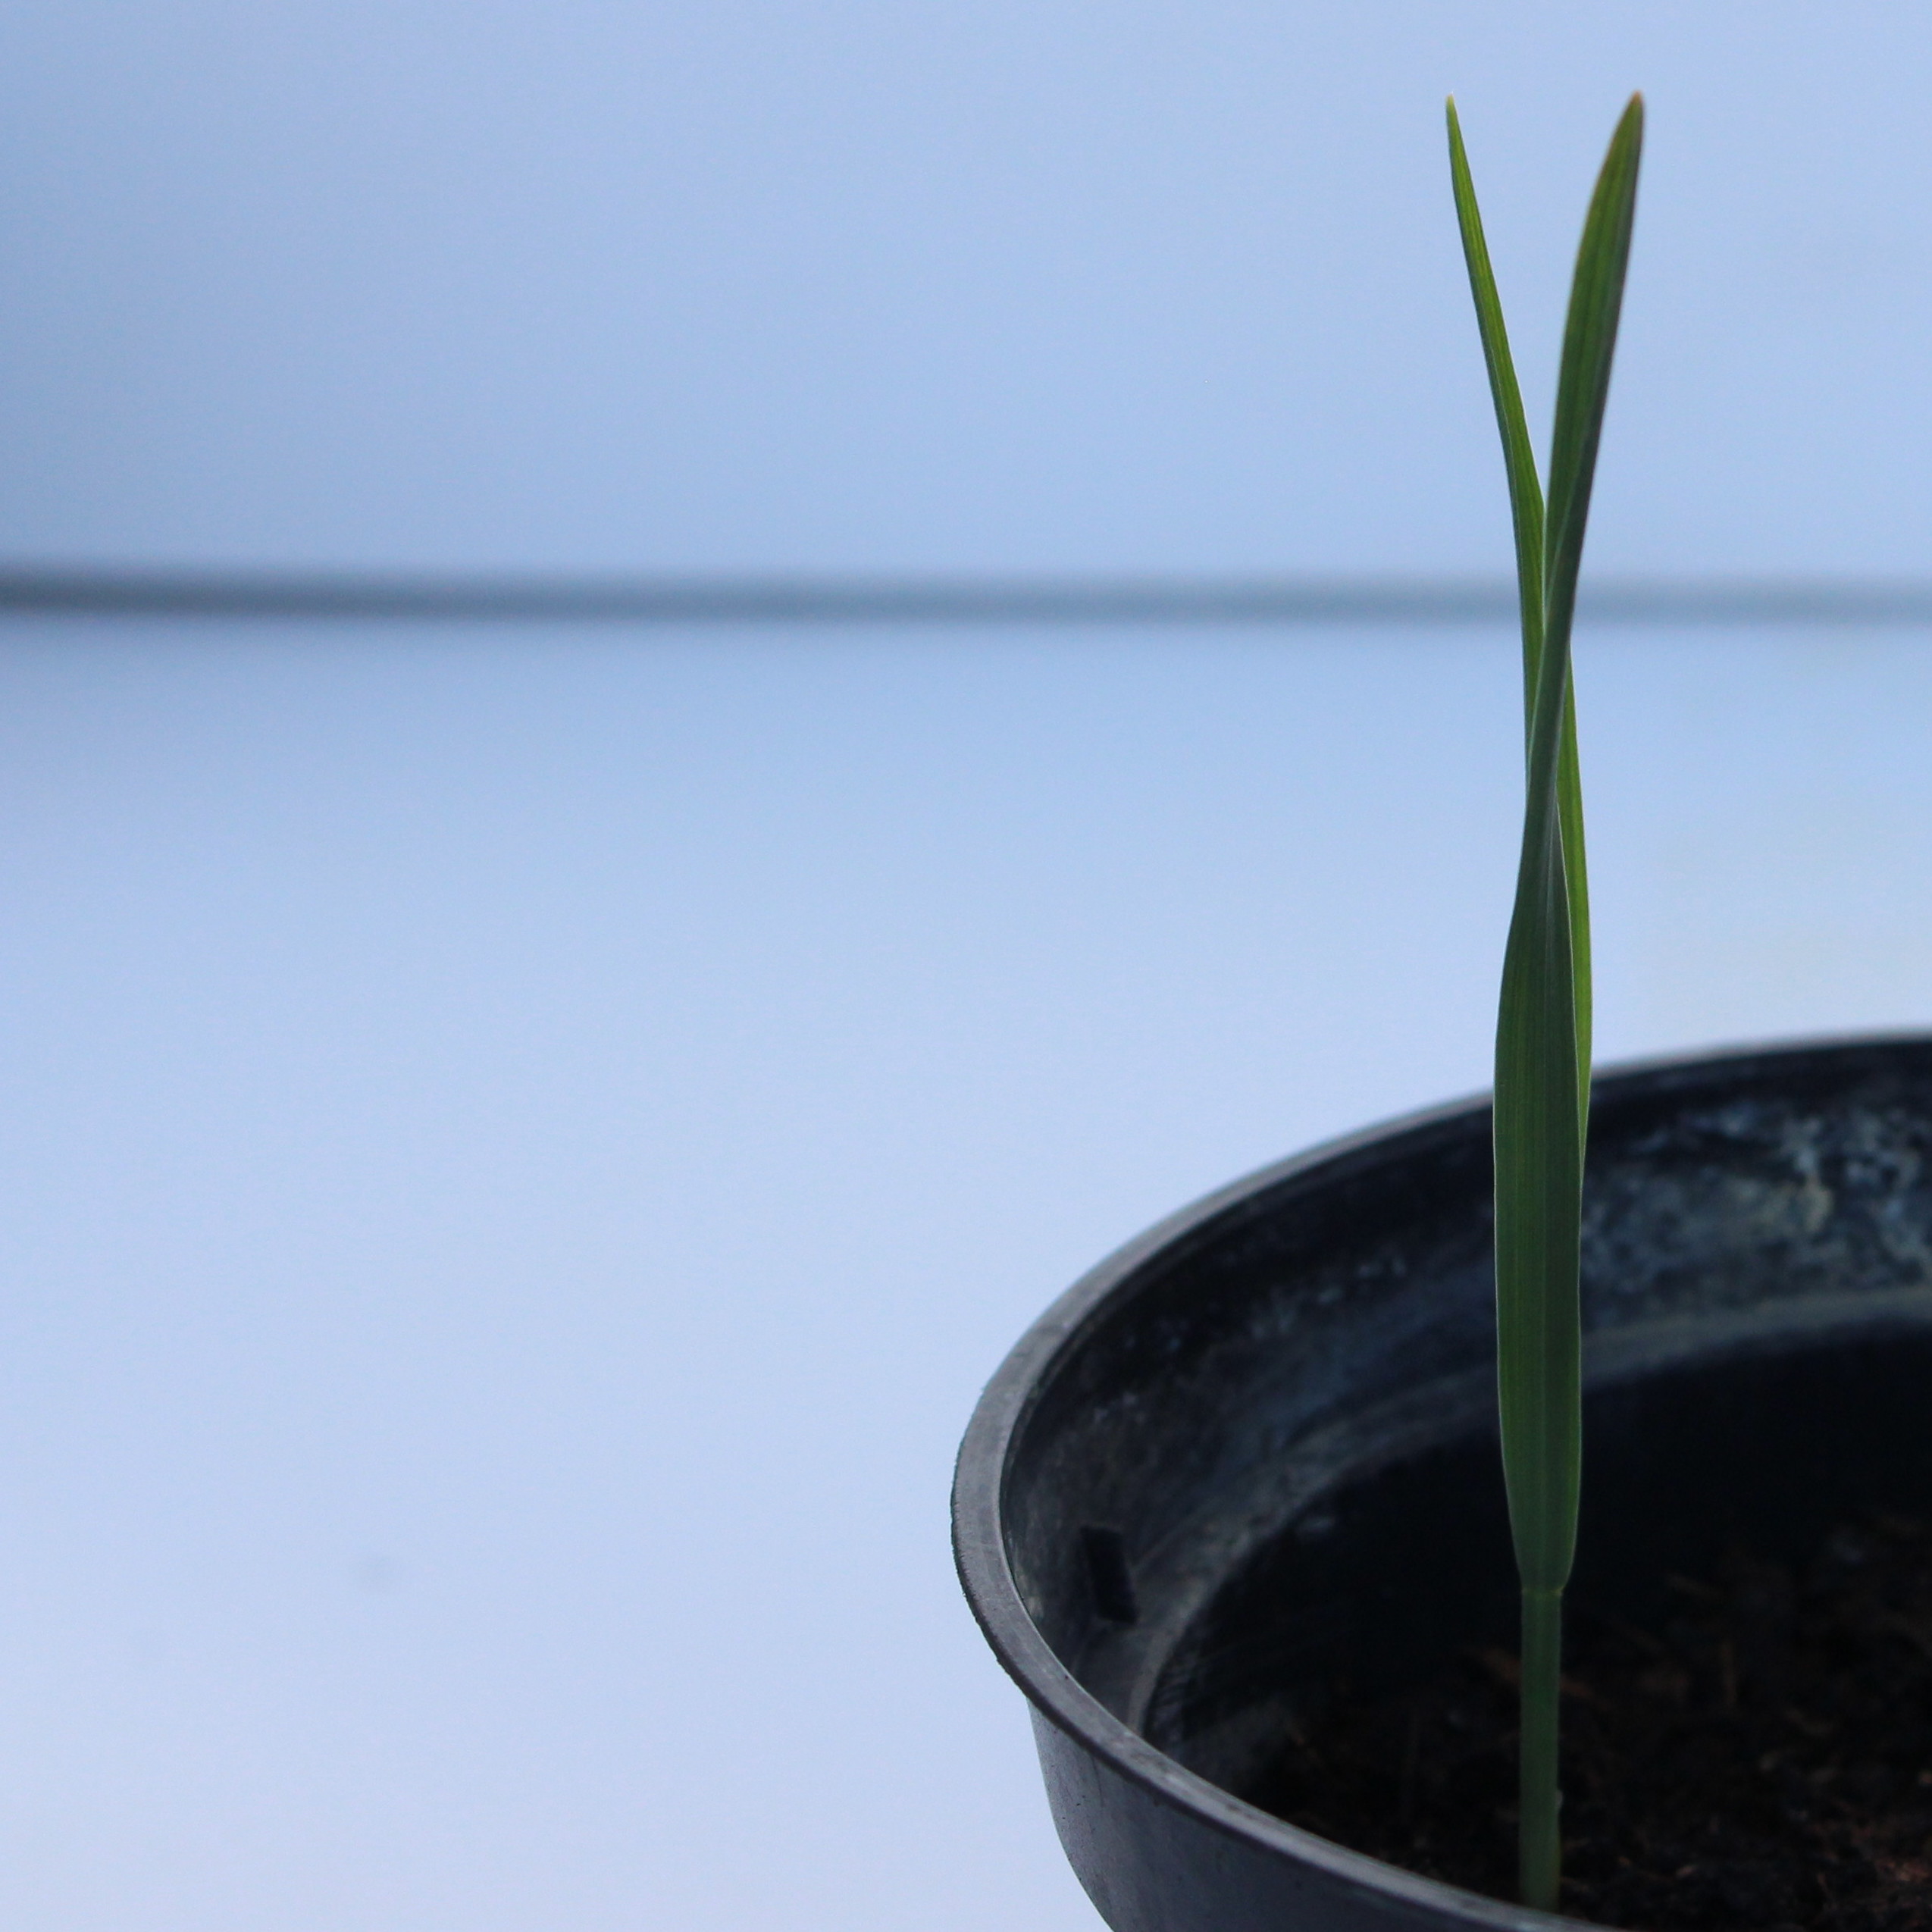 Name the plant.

Avena sterilis
